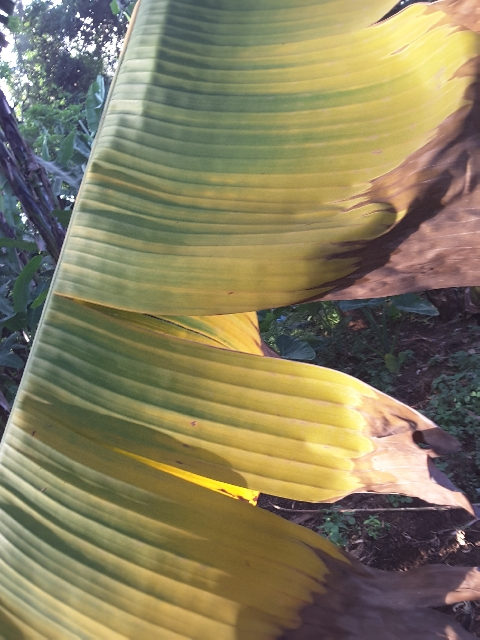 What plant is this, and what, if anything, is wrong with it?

banana, fusarium wilt race 1
